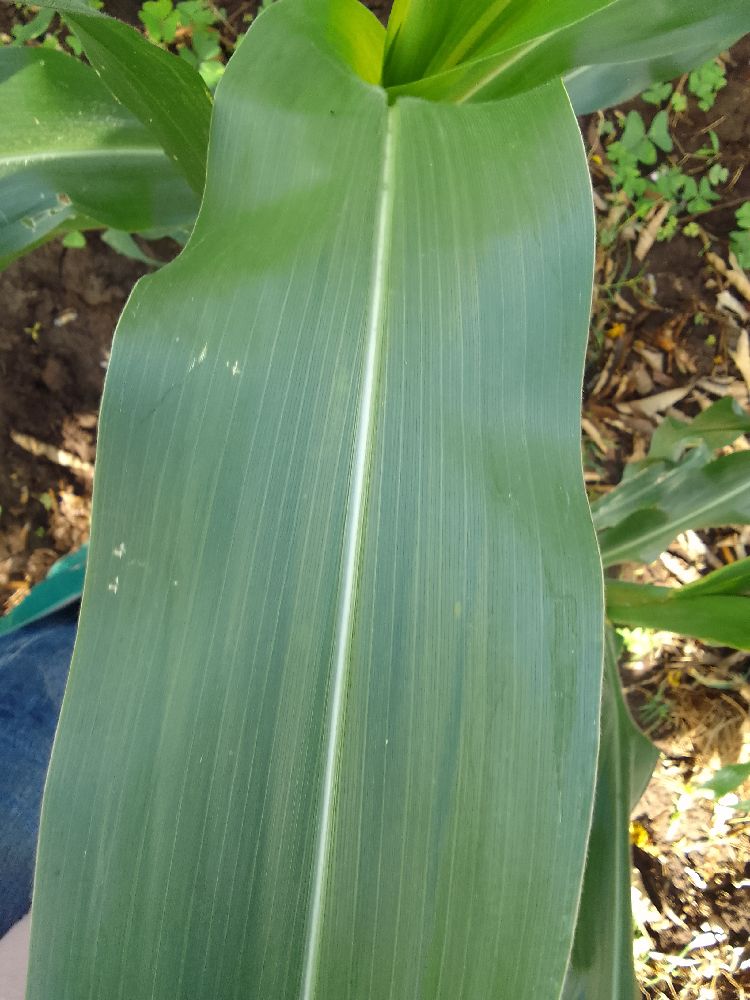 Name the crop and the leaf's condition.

maize, healthy
